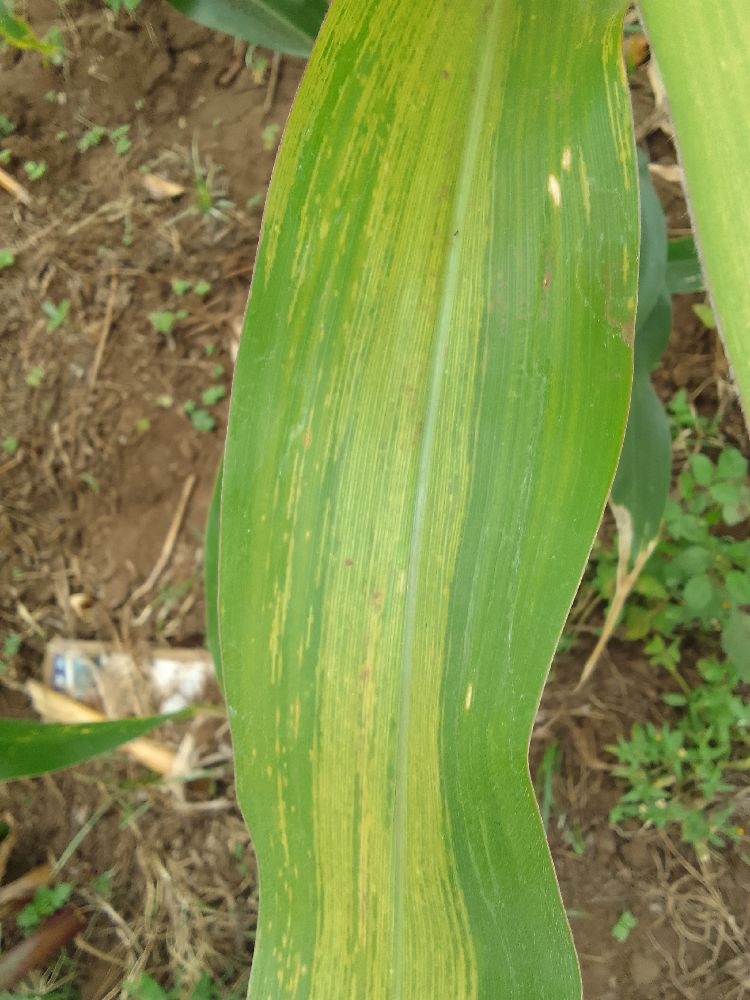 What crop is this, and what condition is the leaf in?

maize, maize lethal necrosis
